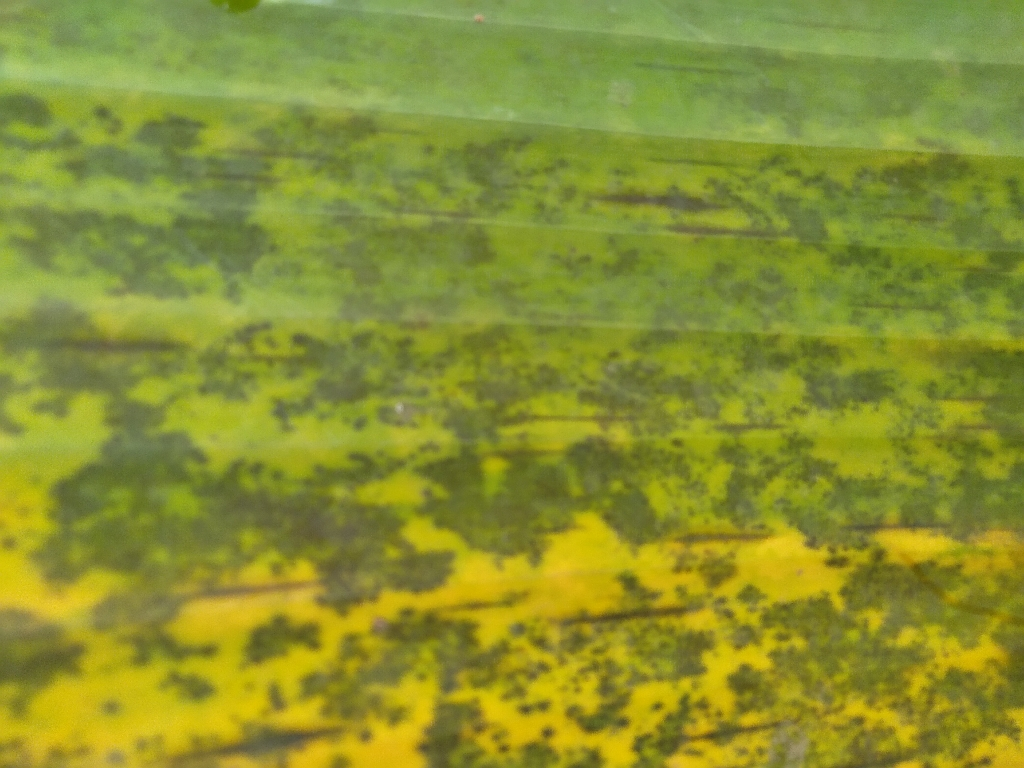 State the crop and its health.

banana, black sigatoka
